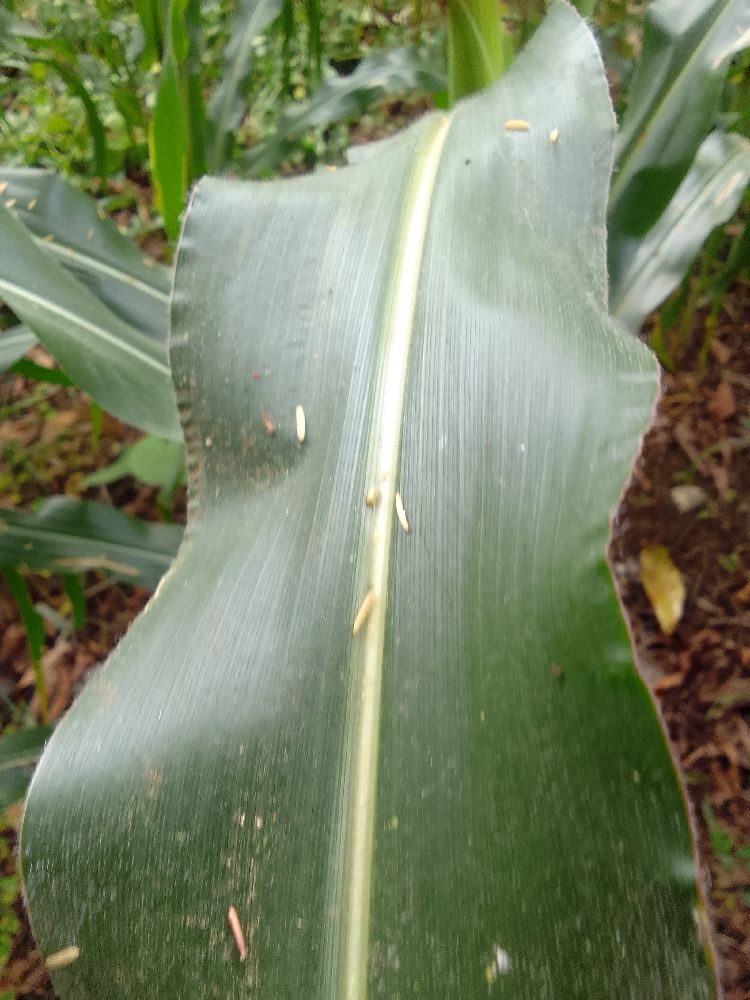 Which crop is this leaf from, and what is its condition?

maize, healthy
